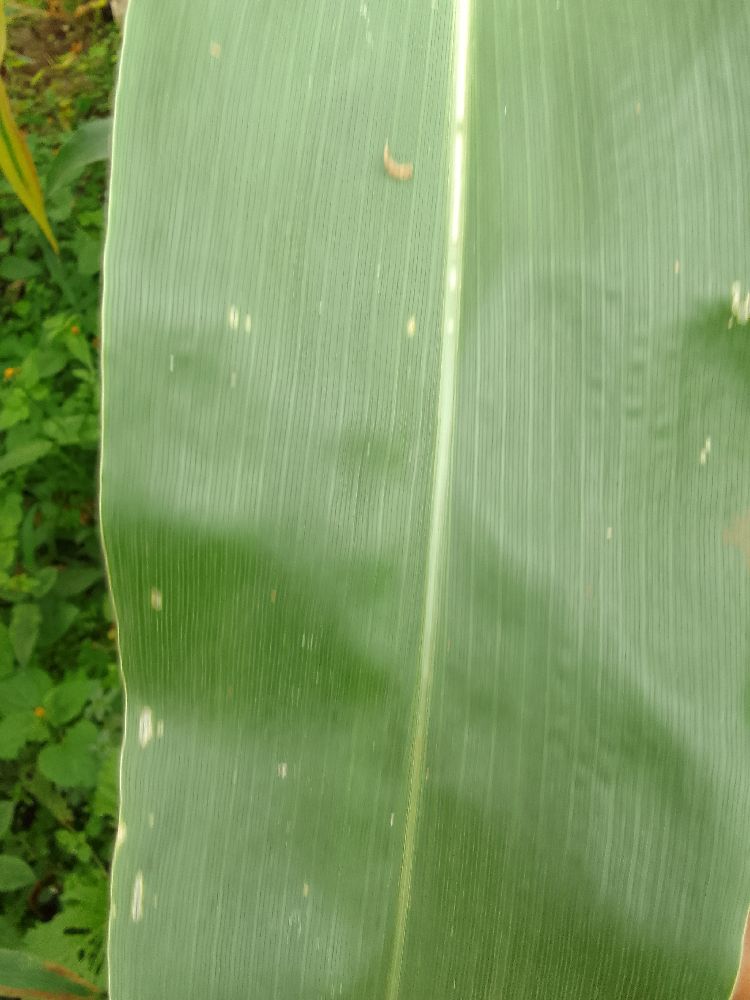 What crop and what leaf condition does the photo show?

maize, healthy
